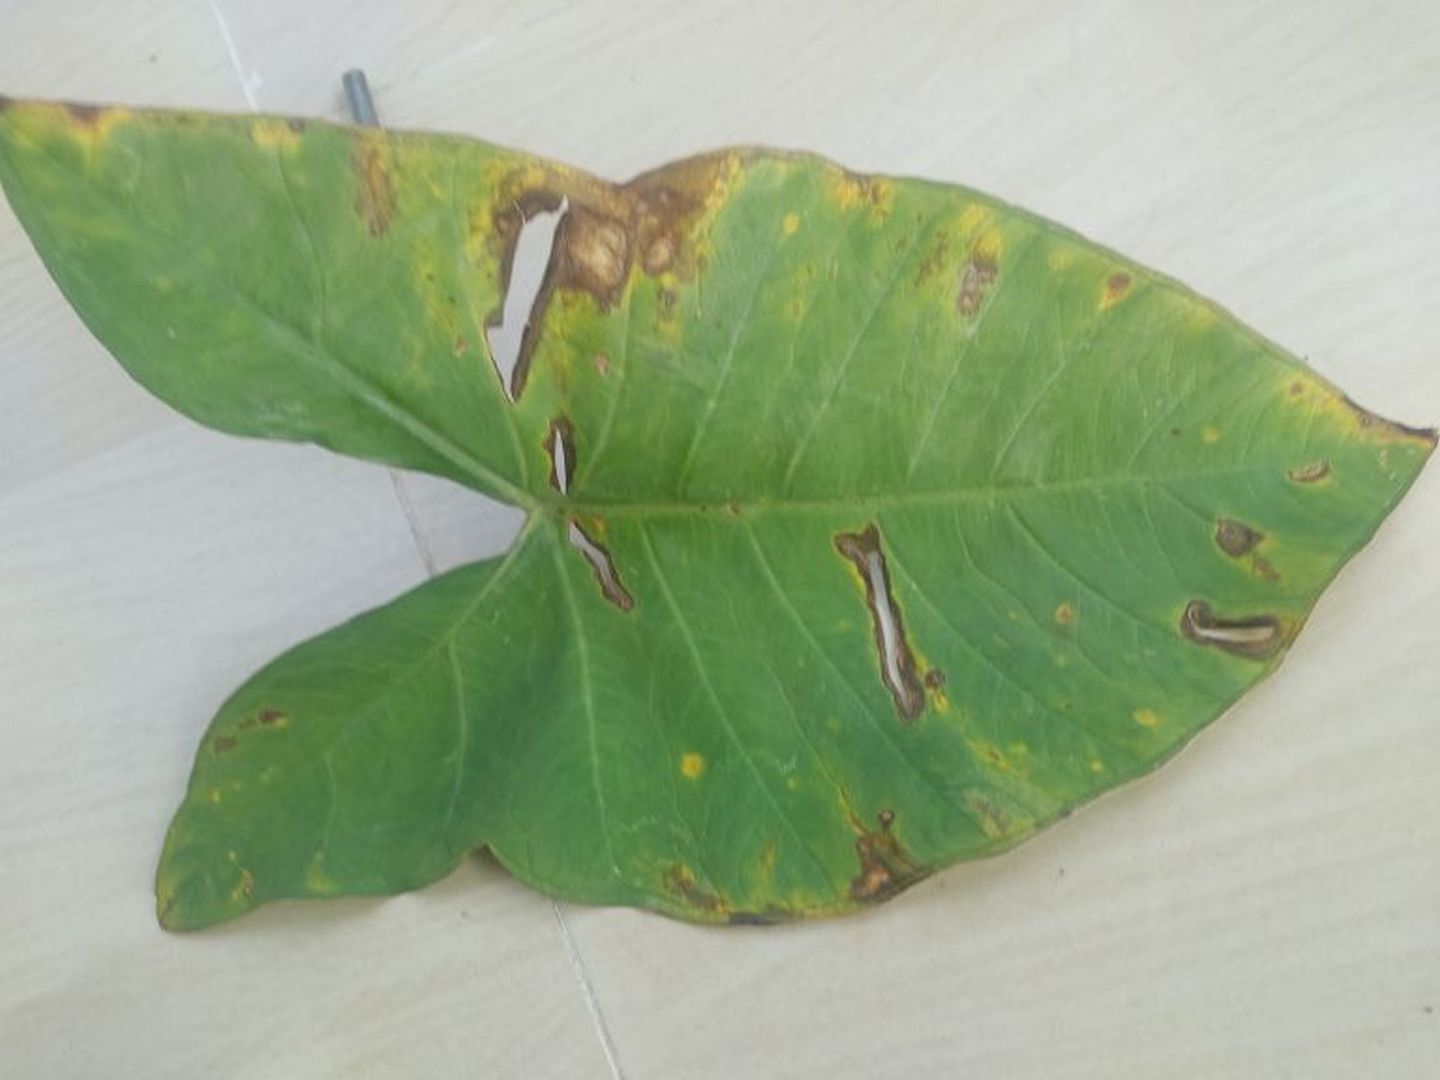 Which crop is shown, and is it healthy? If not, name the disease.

taro, leaf blight
